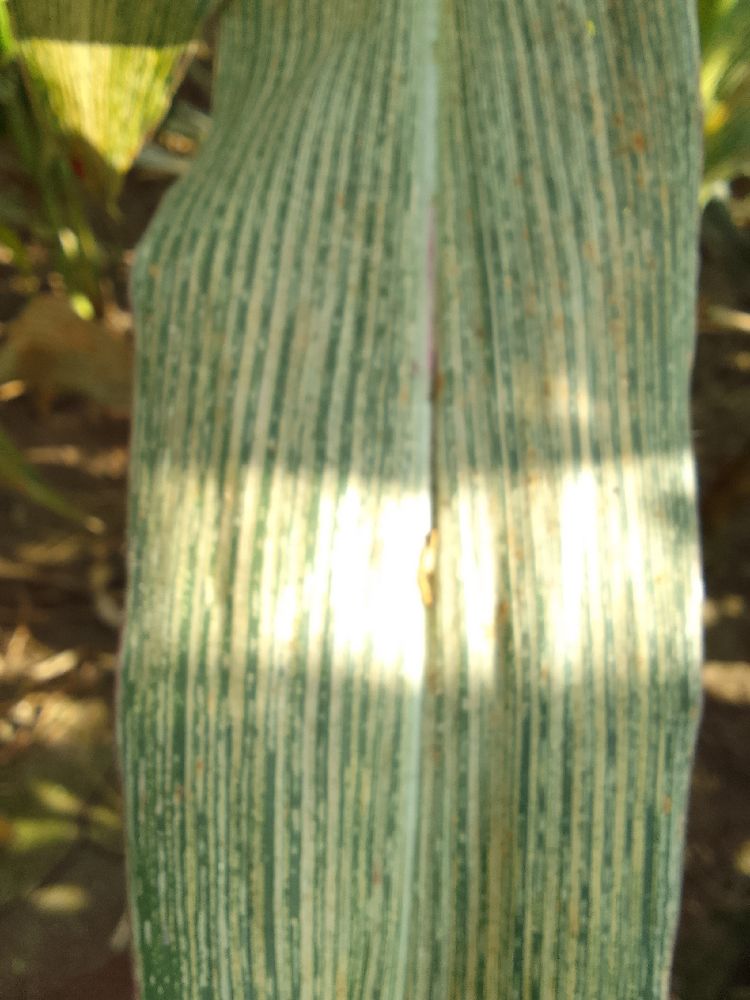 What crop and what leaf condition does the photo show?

maize, maize streak virus
